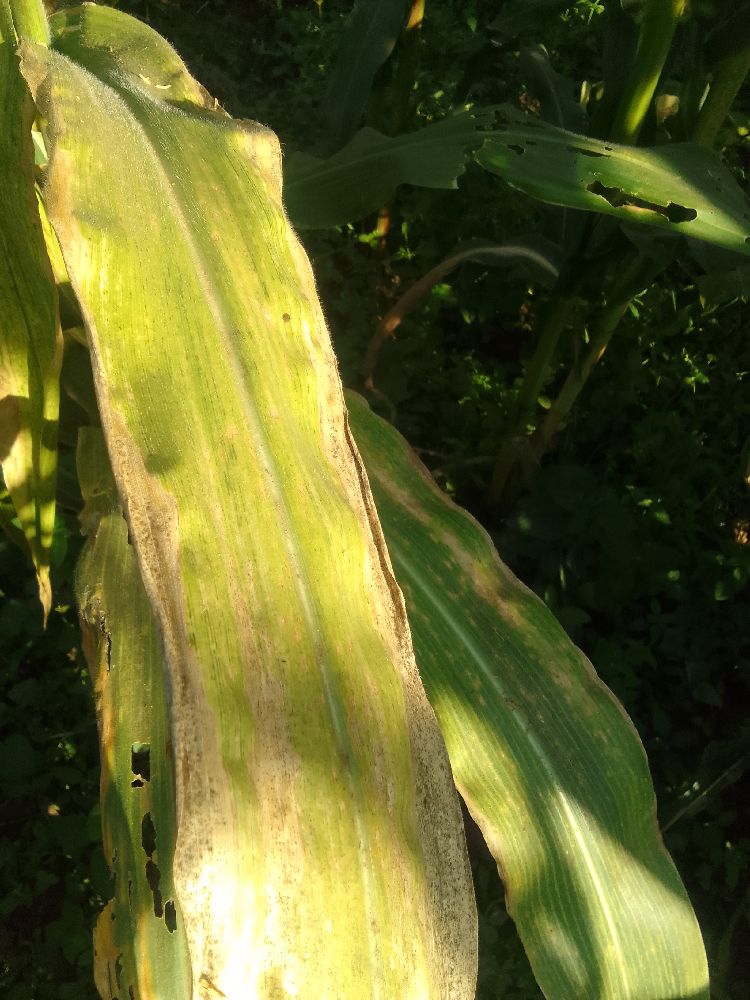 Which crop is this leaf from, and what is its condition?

maize, maize lethal necrosis
